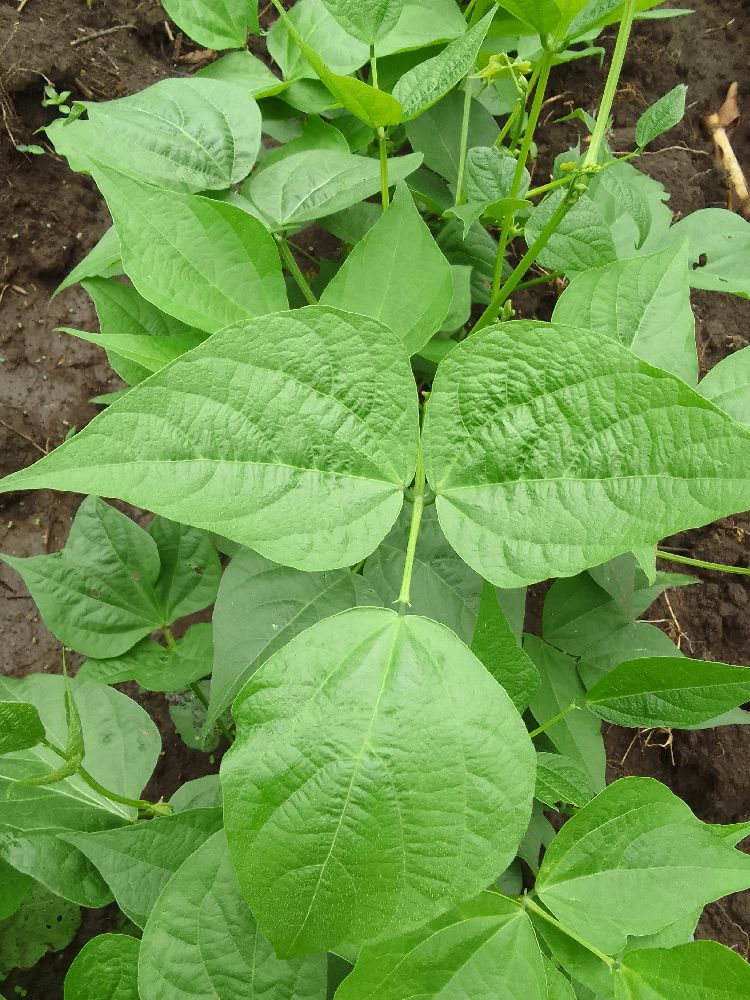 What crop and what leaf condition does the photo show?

common bean, healthy
